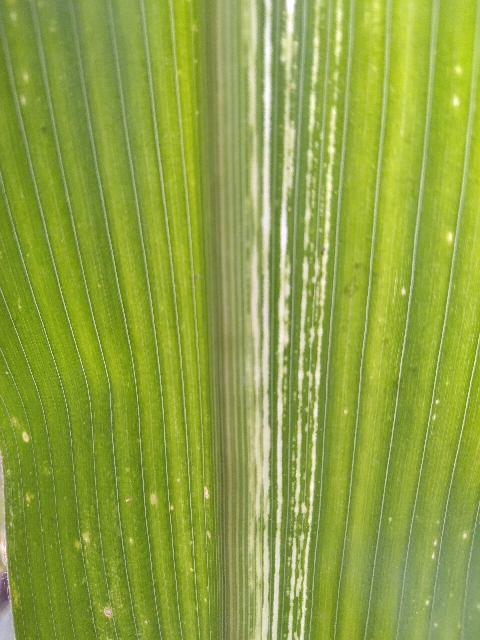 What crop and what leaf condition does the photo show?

maize, maize streak virus
